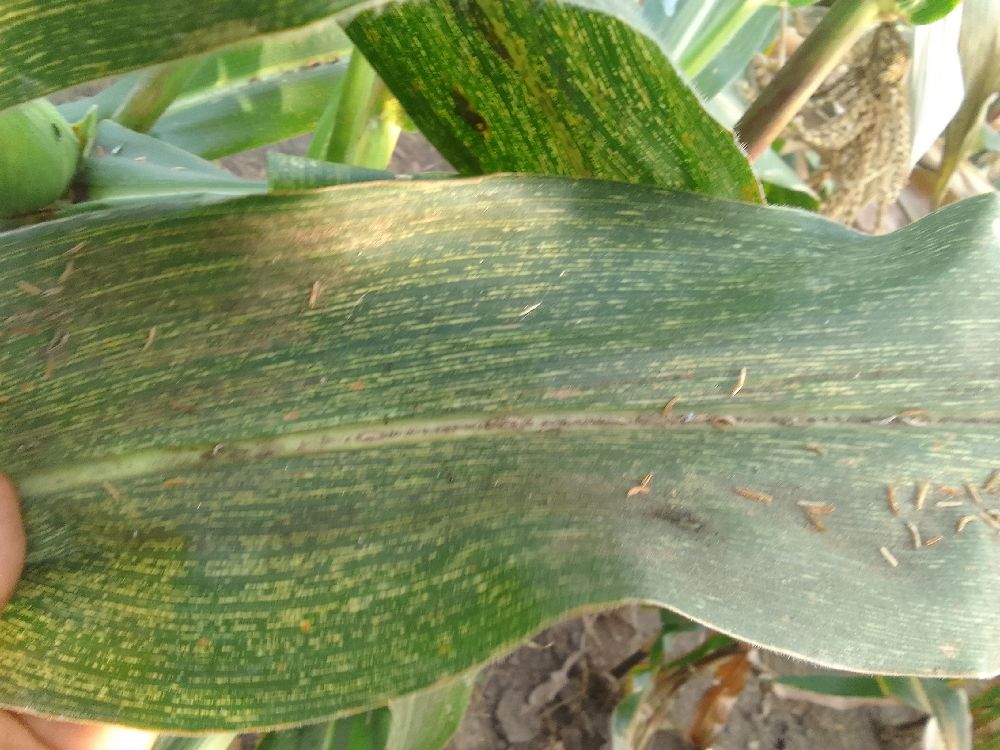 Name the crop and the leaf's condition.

maize, maize streak virus
